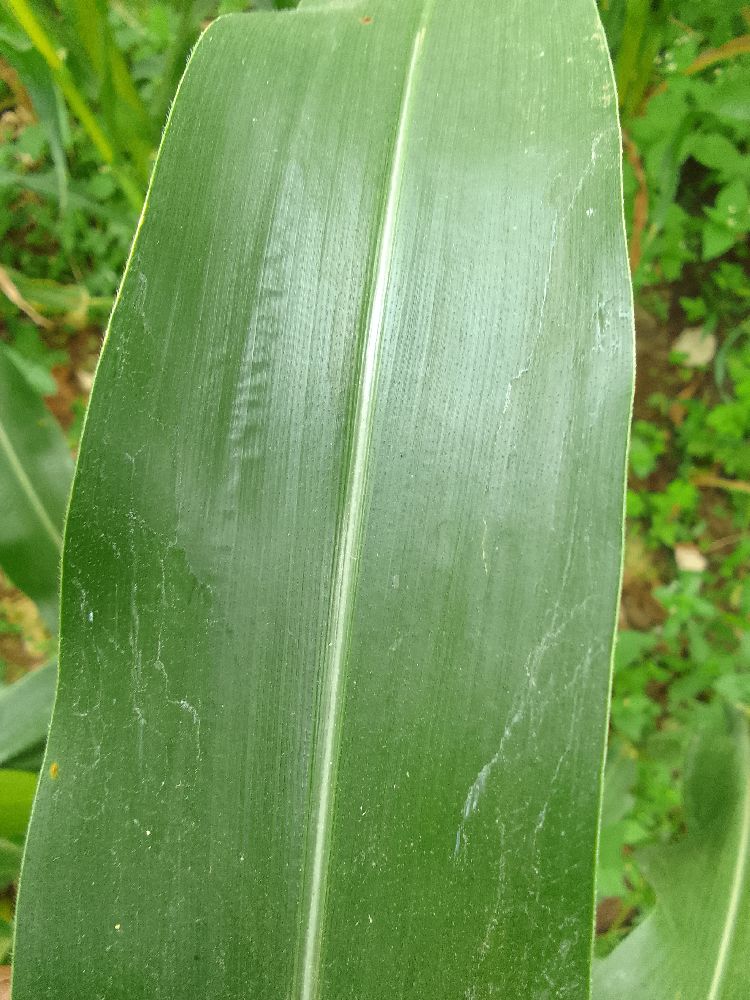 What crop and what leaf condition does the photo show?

maize, healthy
